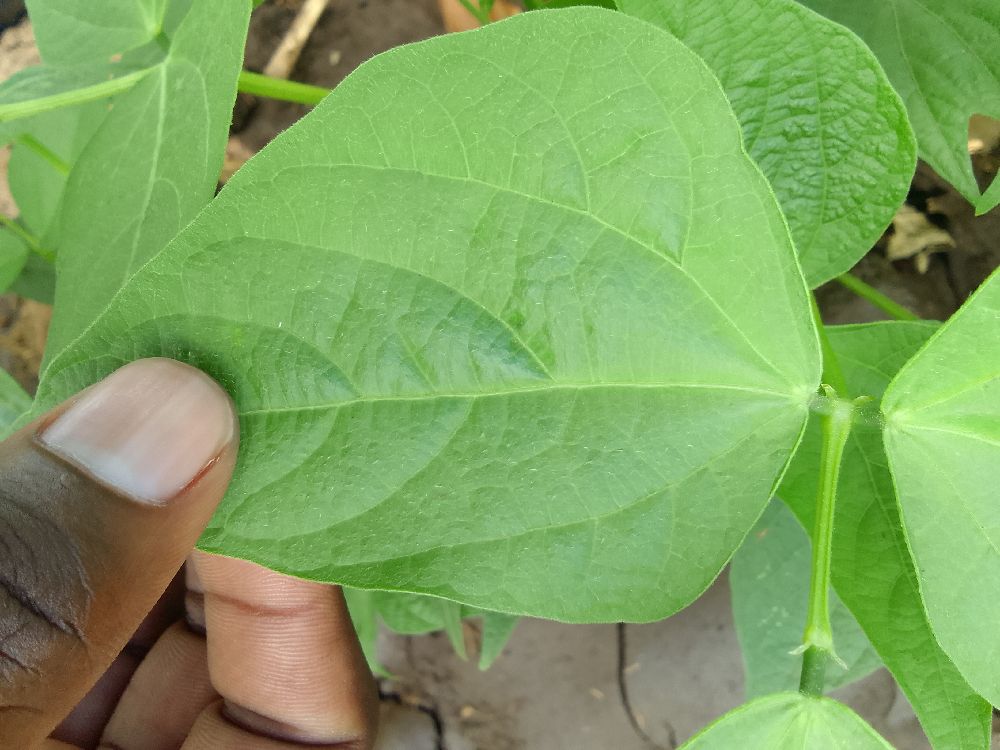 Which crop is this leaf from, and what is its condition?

common bean, healthy
